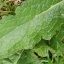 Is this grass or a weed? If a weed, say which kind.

structured weed
